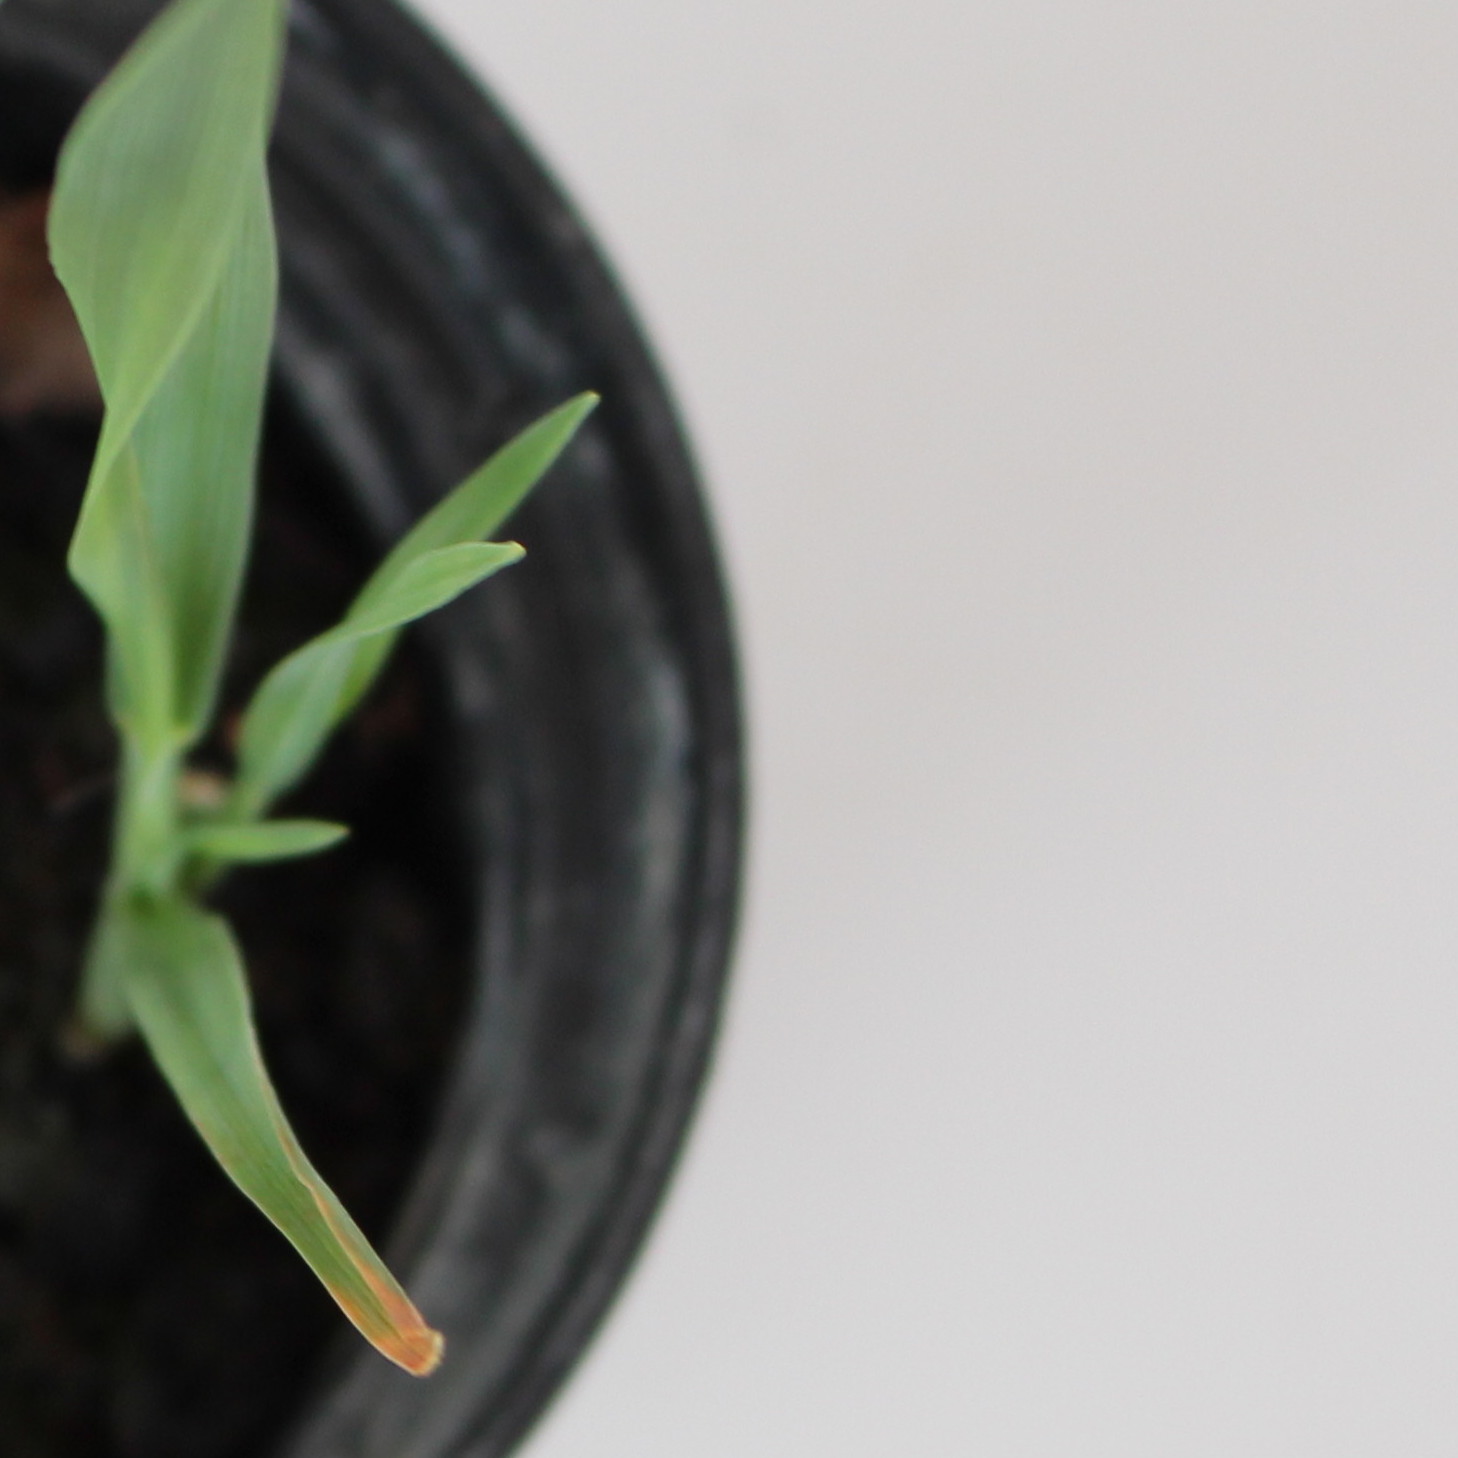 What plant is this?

Avena sterilis
